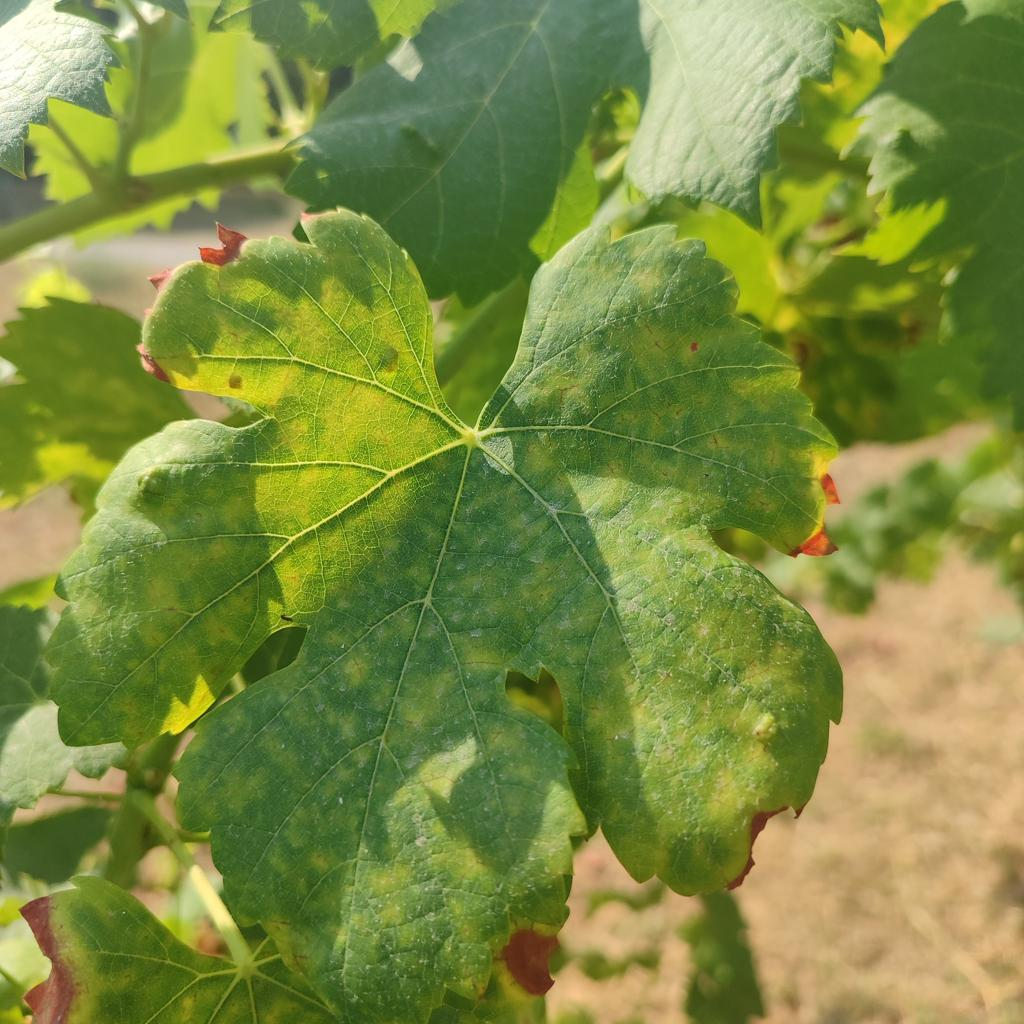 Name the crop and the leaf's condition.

grapevine, esca complex
